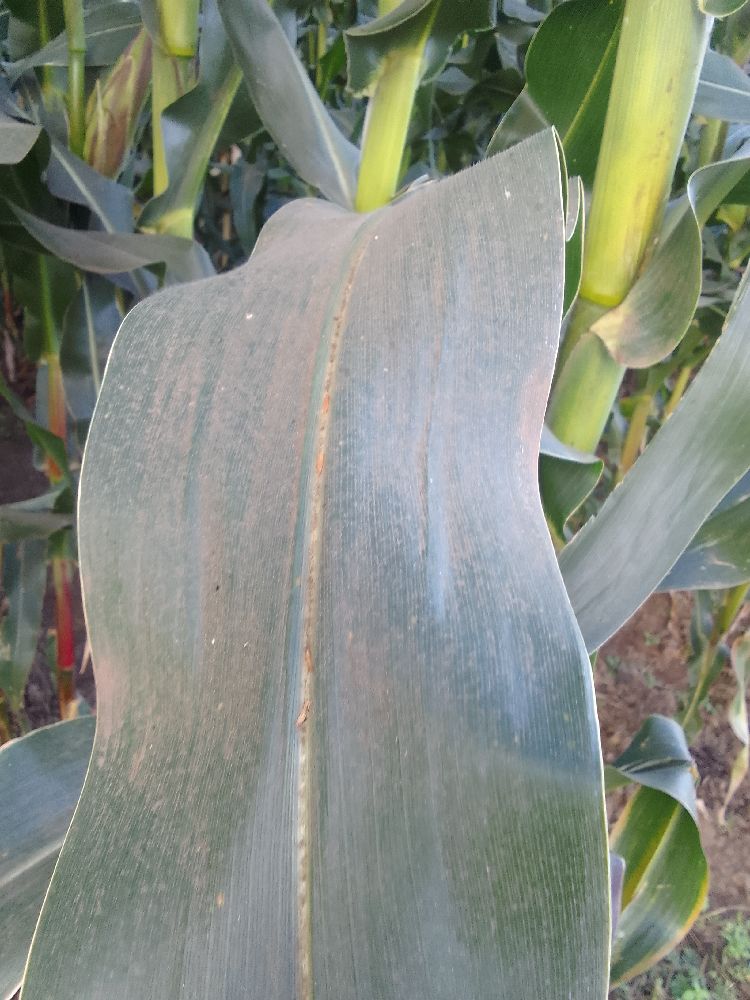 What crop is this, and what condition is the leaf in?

maize, healthy
